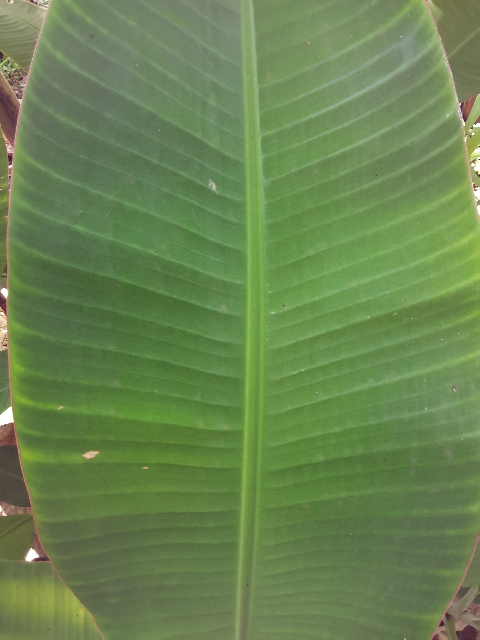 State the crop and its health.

banana, healthy
